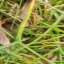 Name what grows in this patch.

grass
